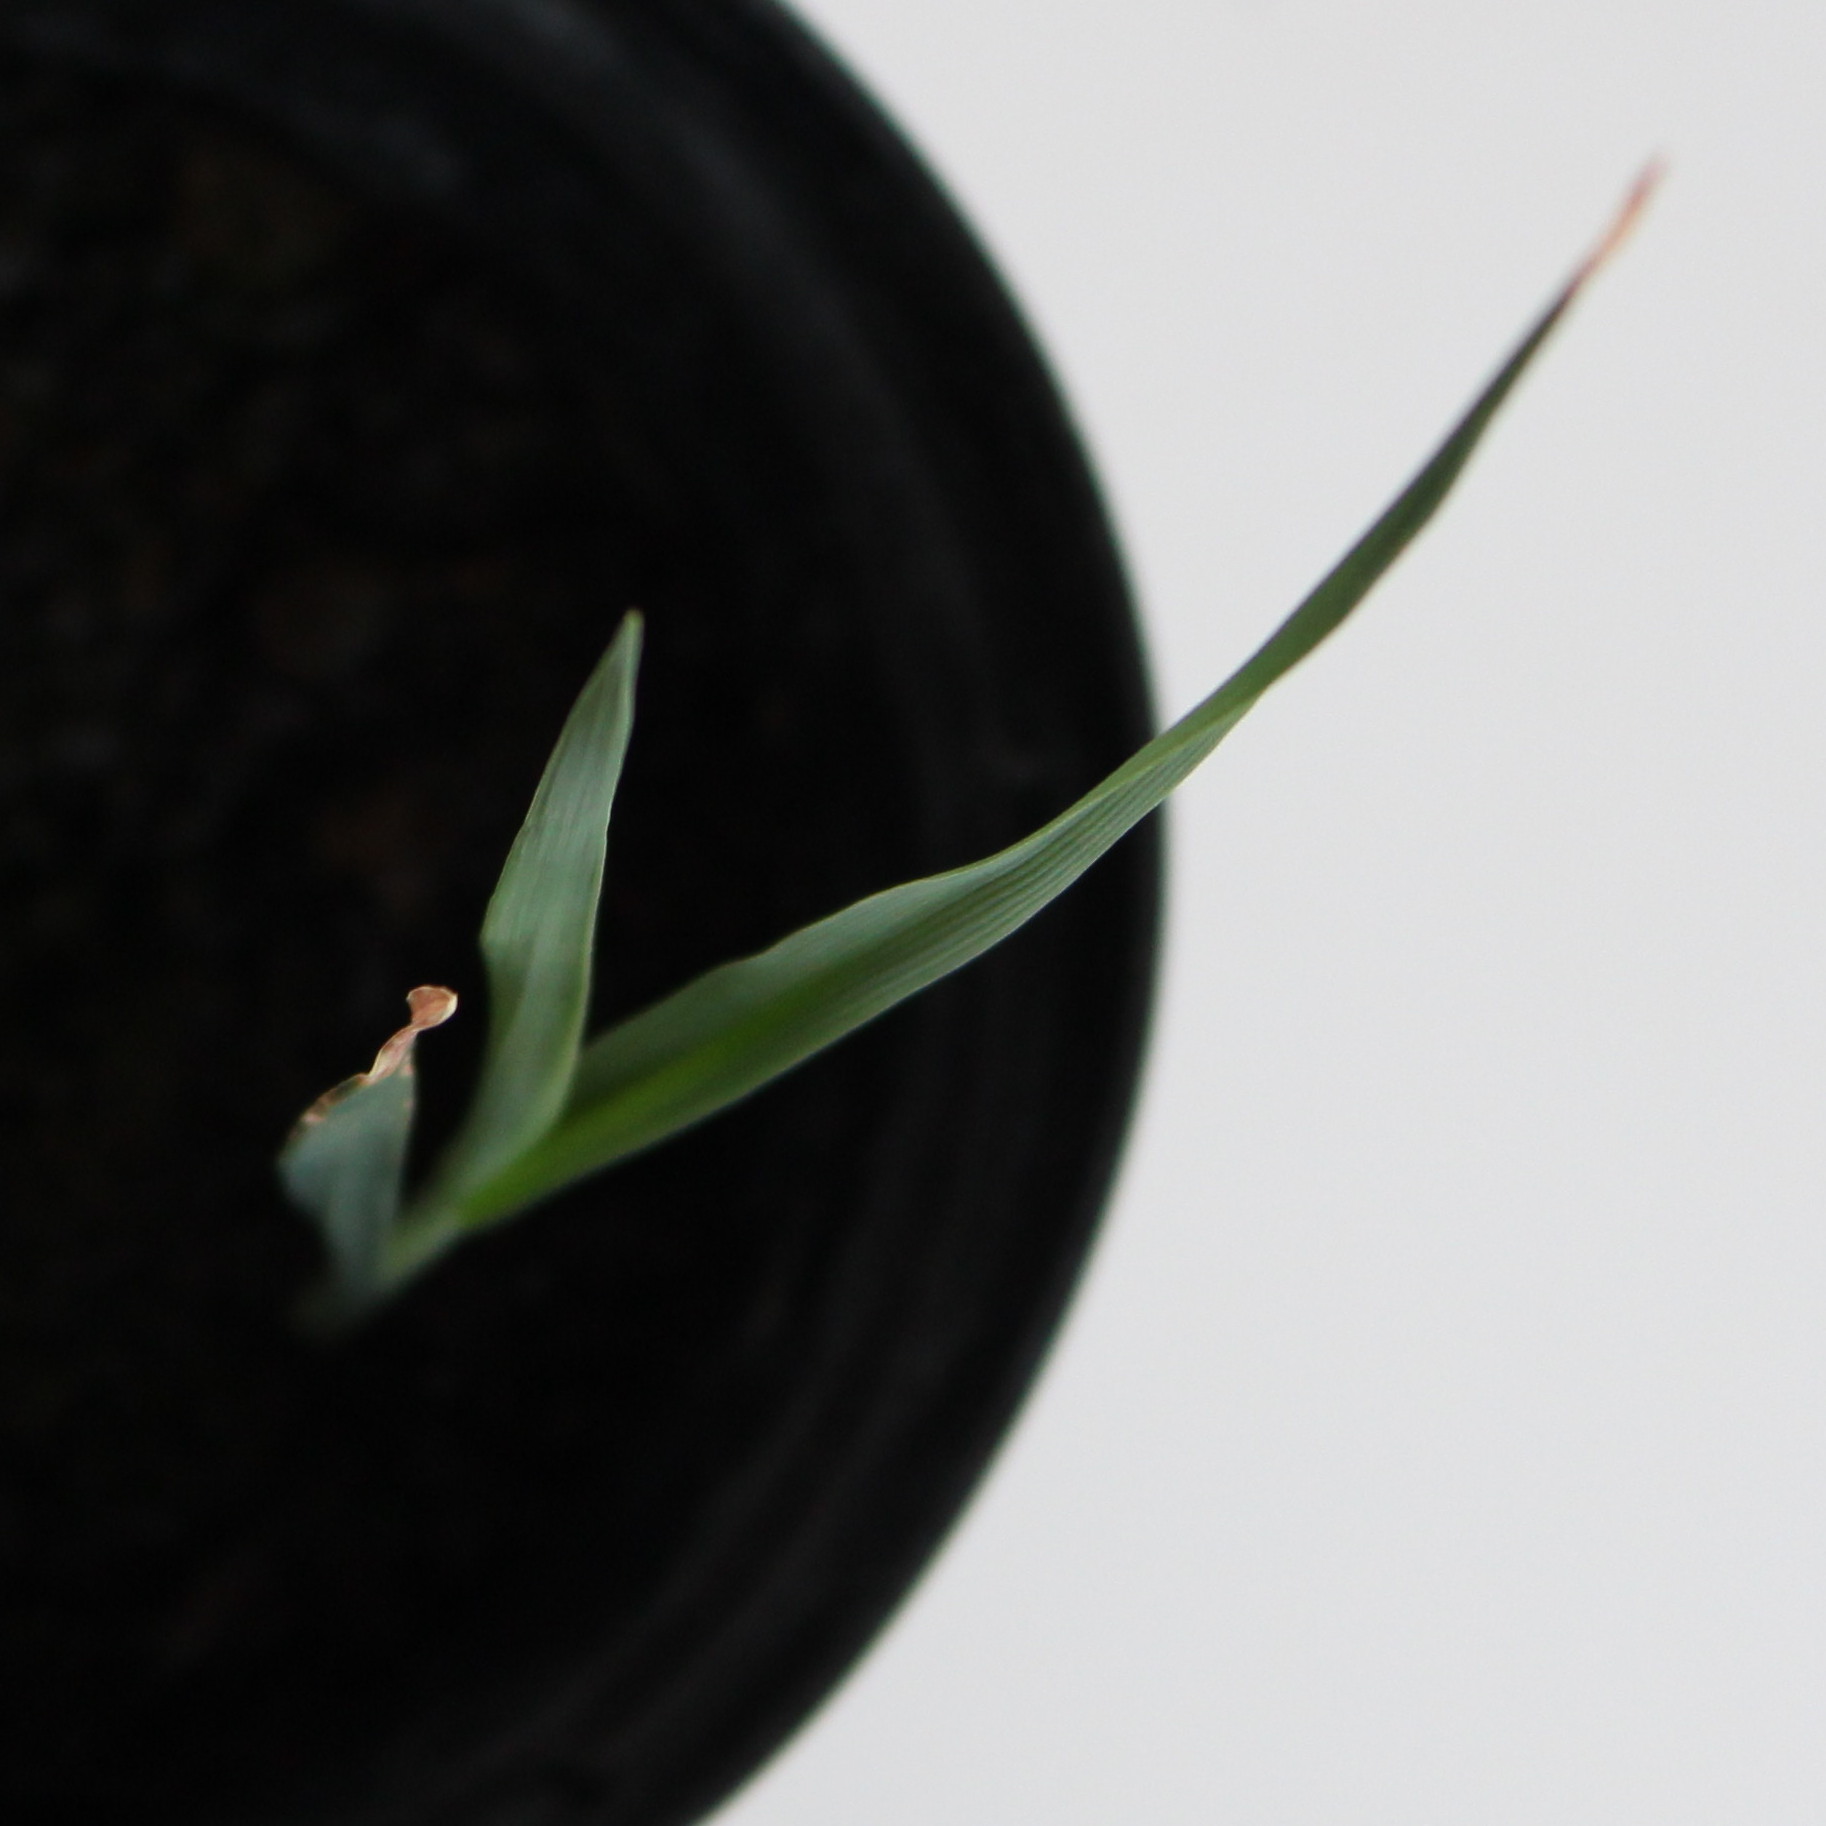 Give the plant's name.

Avena sterilis
